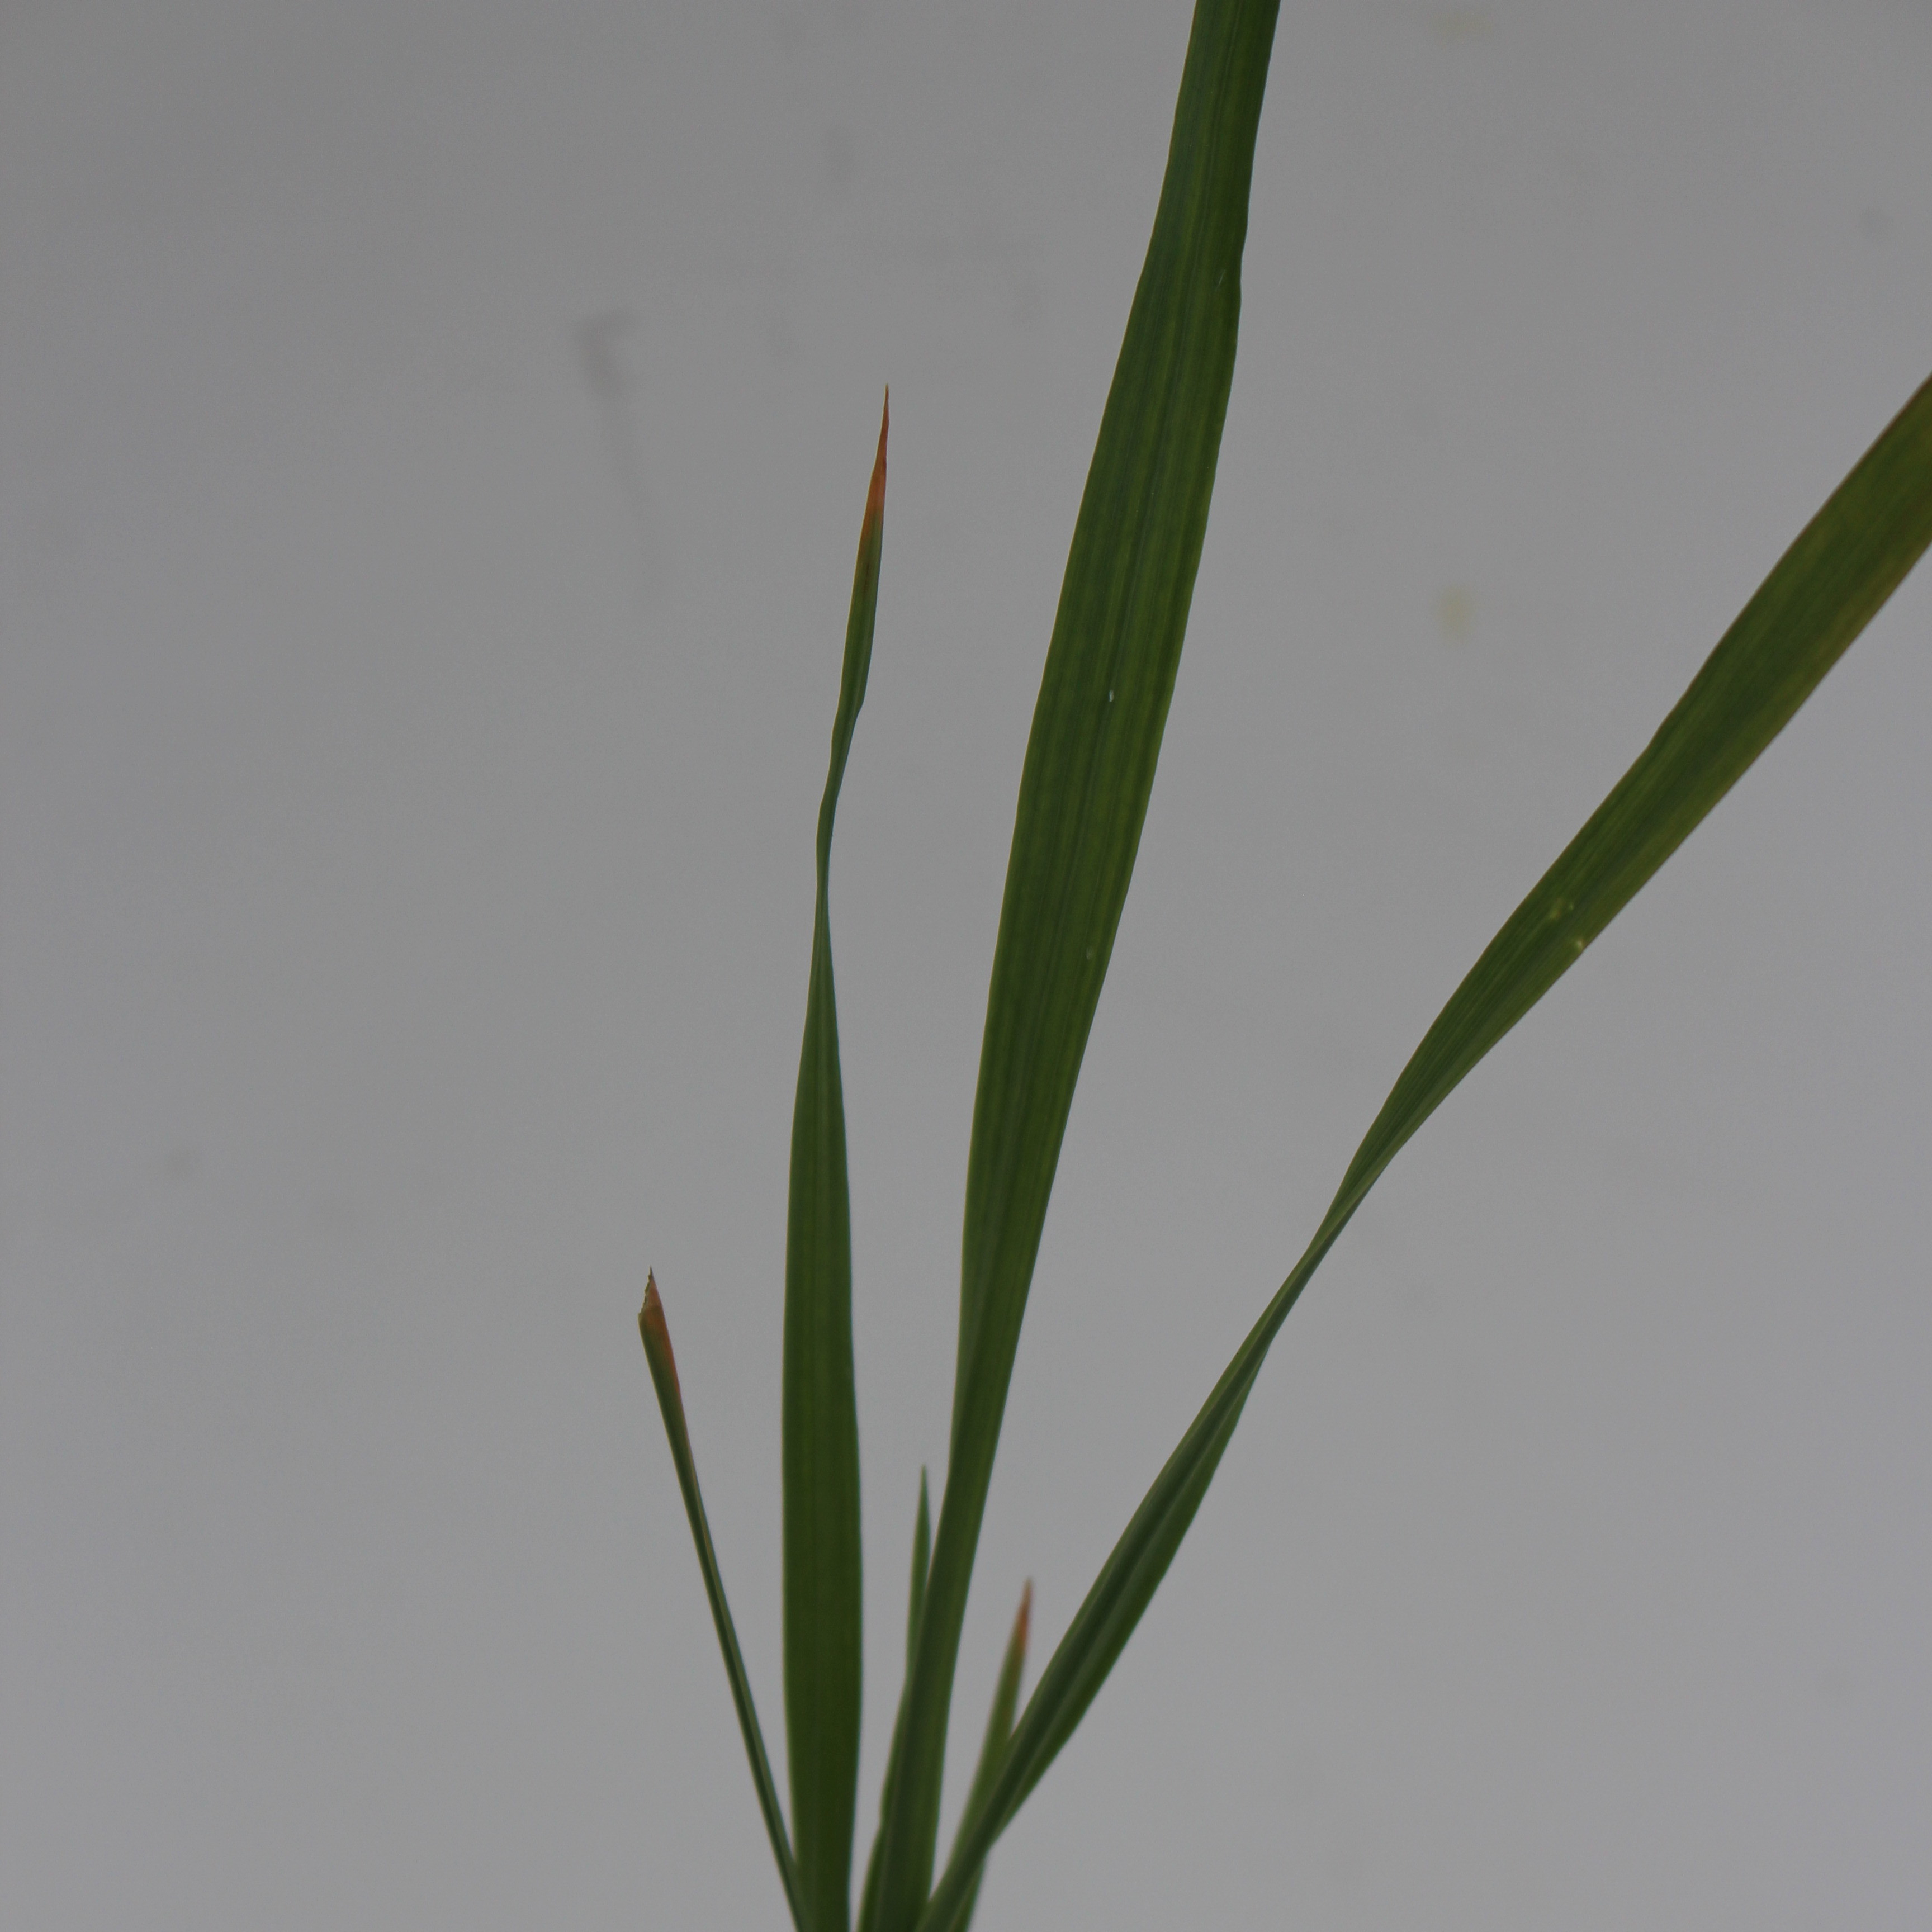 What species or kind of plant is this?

Avena sterilis
